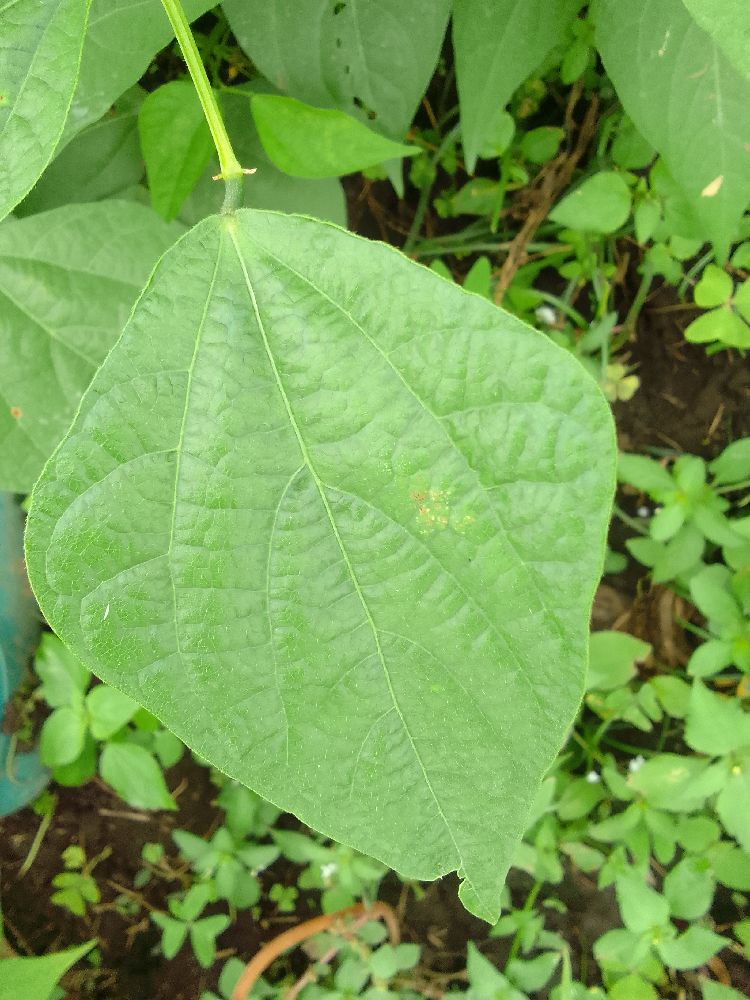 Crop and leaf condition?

common bean, healthy
